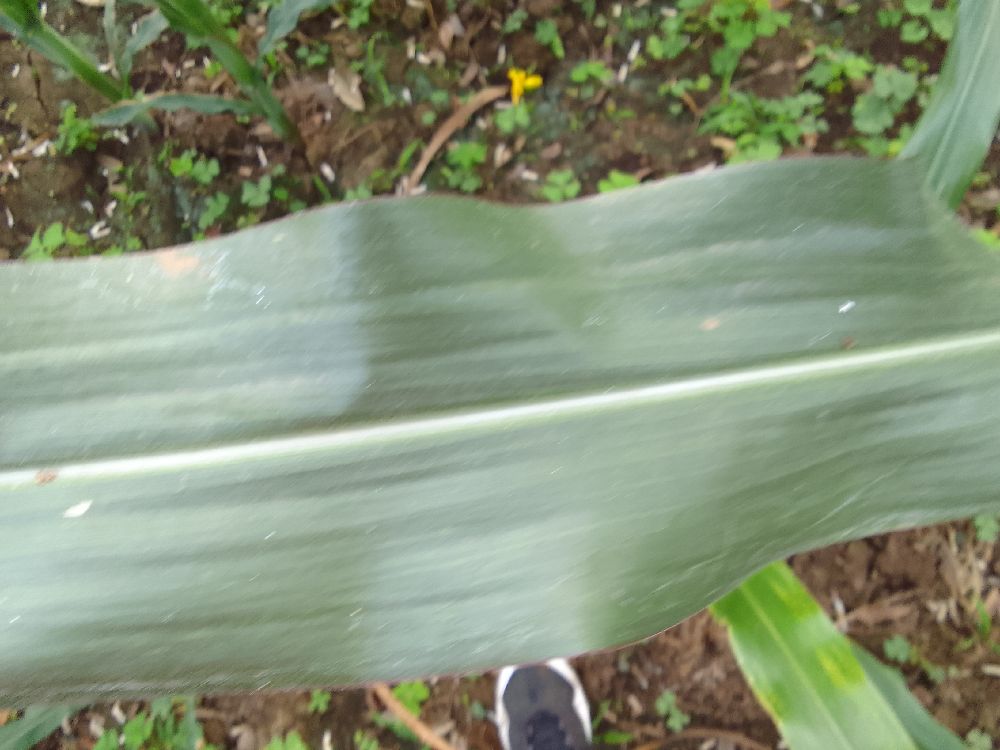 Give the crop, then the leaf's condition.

maize, healthy
